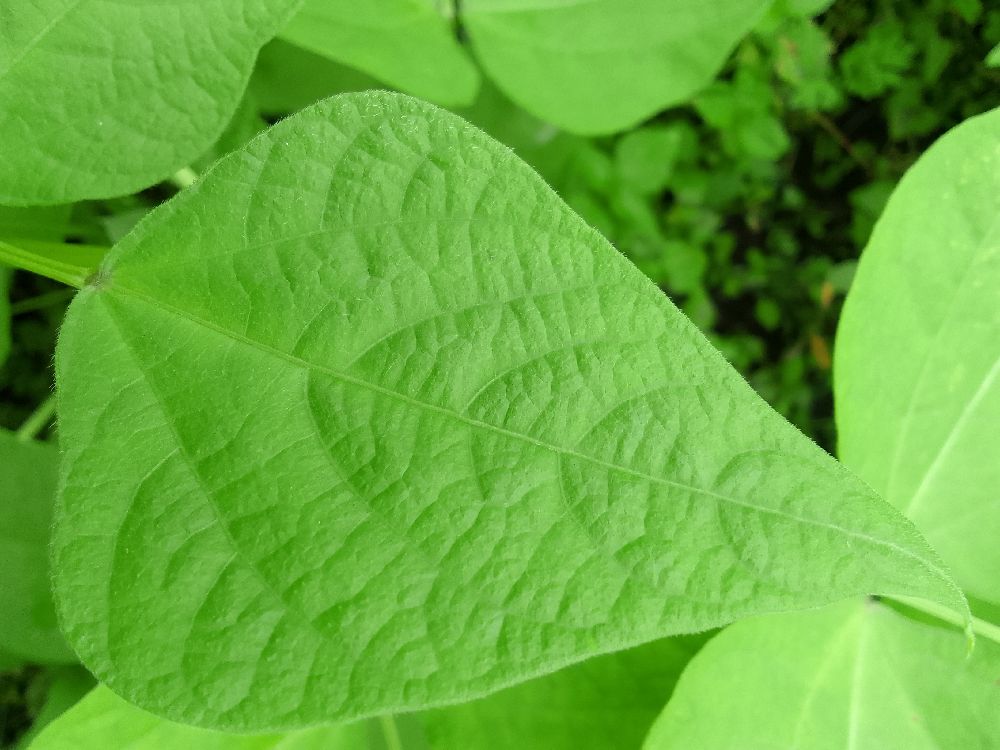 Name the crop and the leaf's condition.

common bean, healthy
